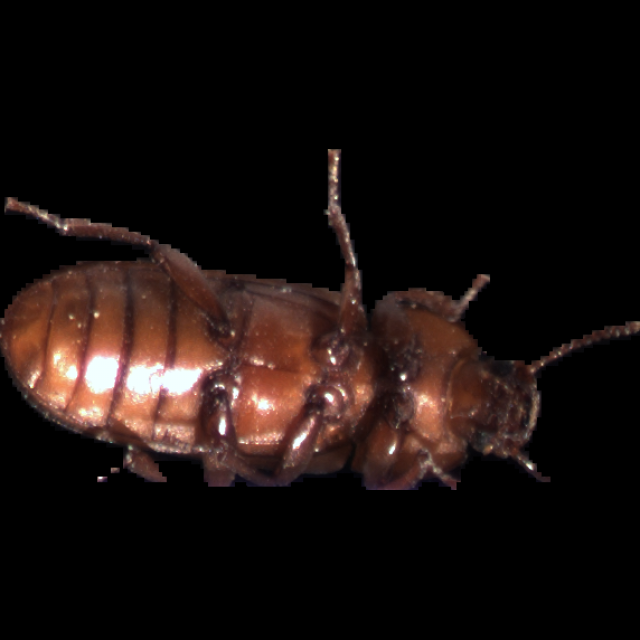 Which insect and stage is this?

mealworm beetle
